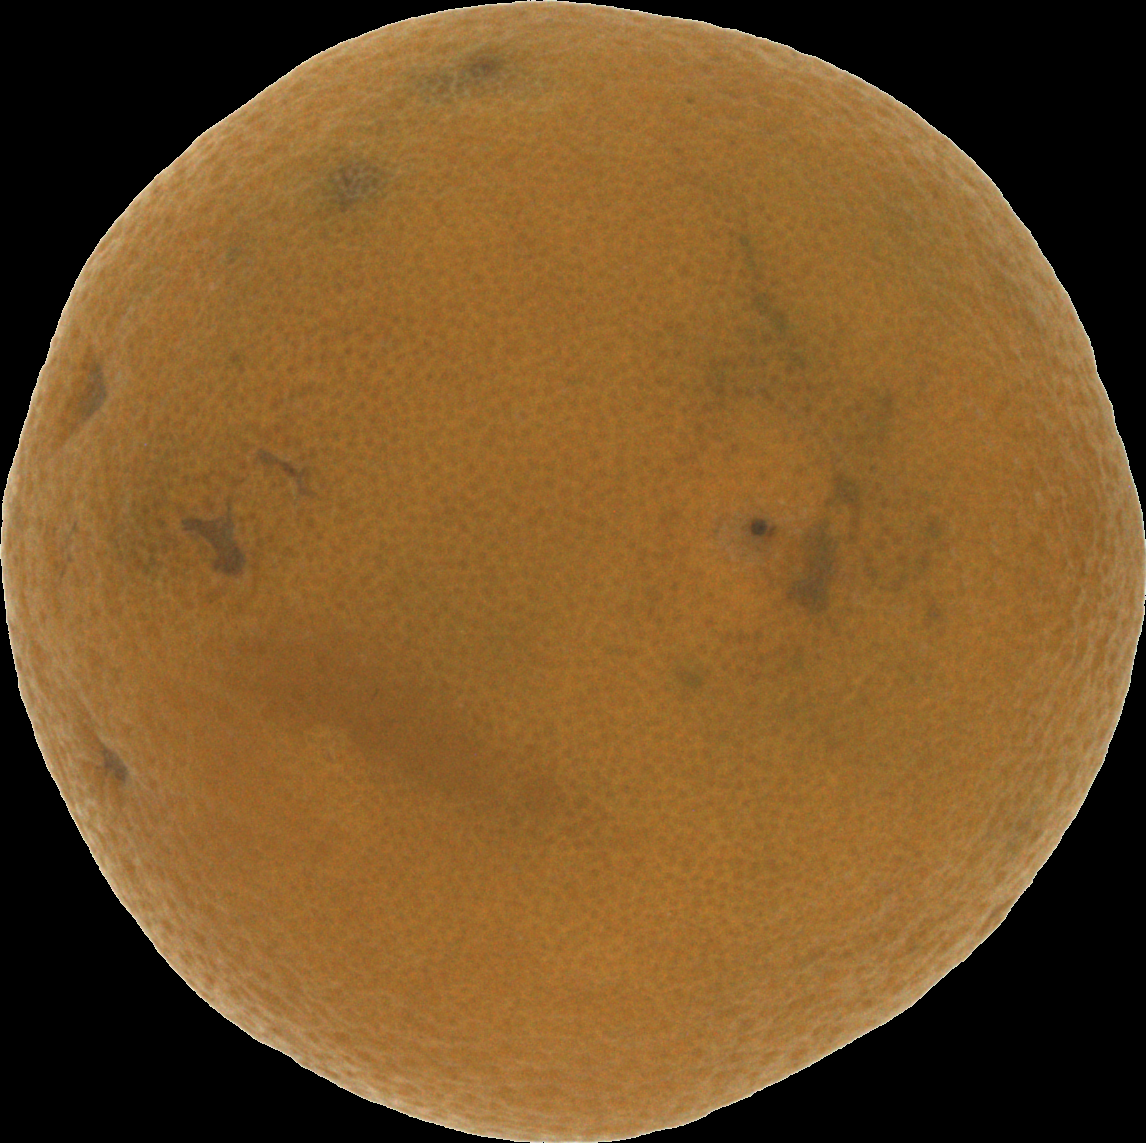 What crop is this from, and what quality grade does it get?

orange, bad
